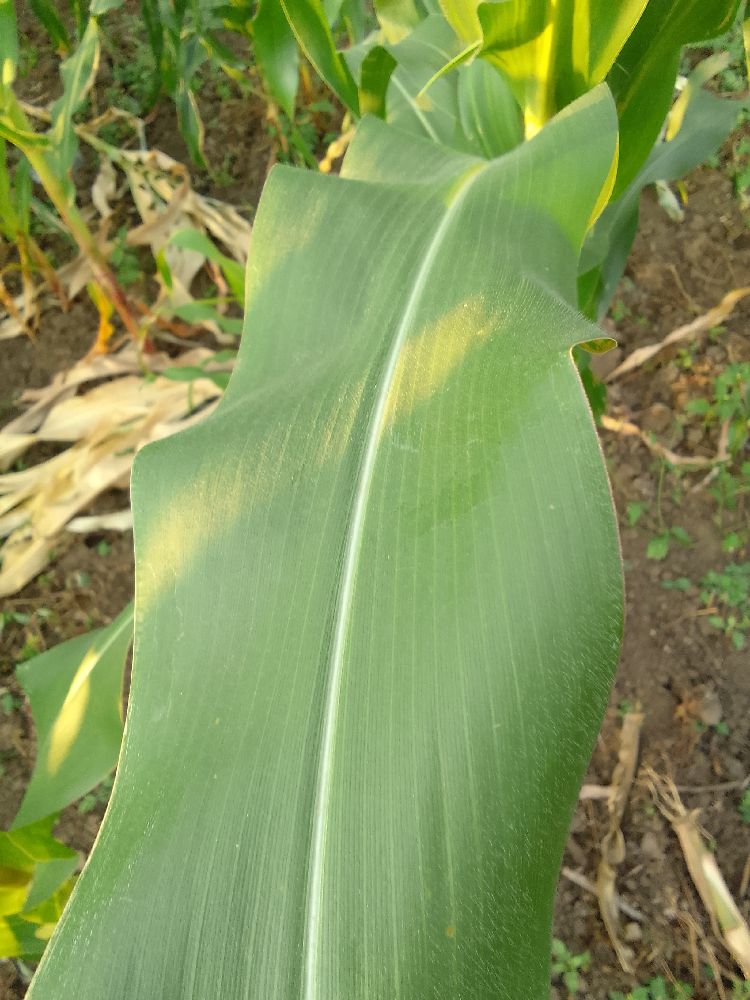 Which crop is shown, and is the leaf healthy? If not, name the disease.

maize, healthy
